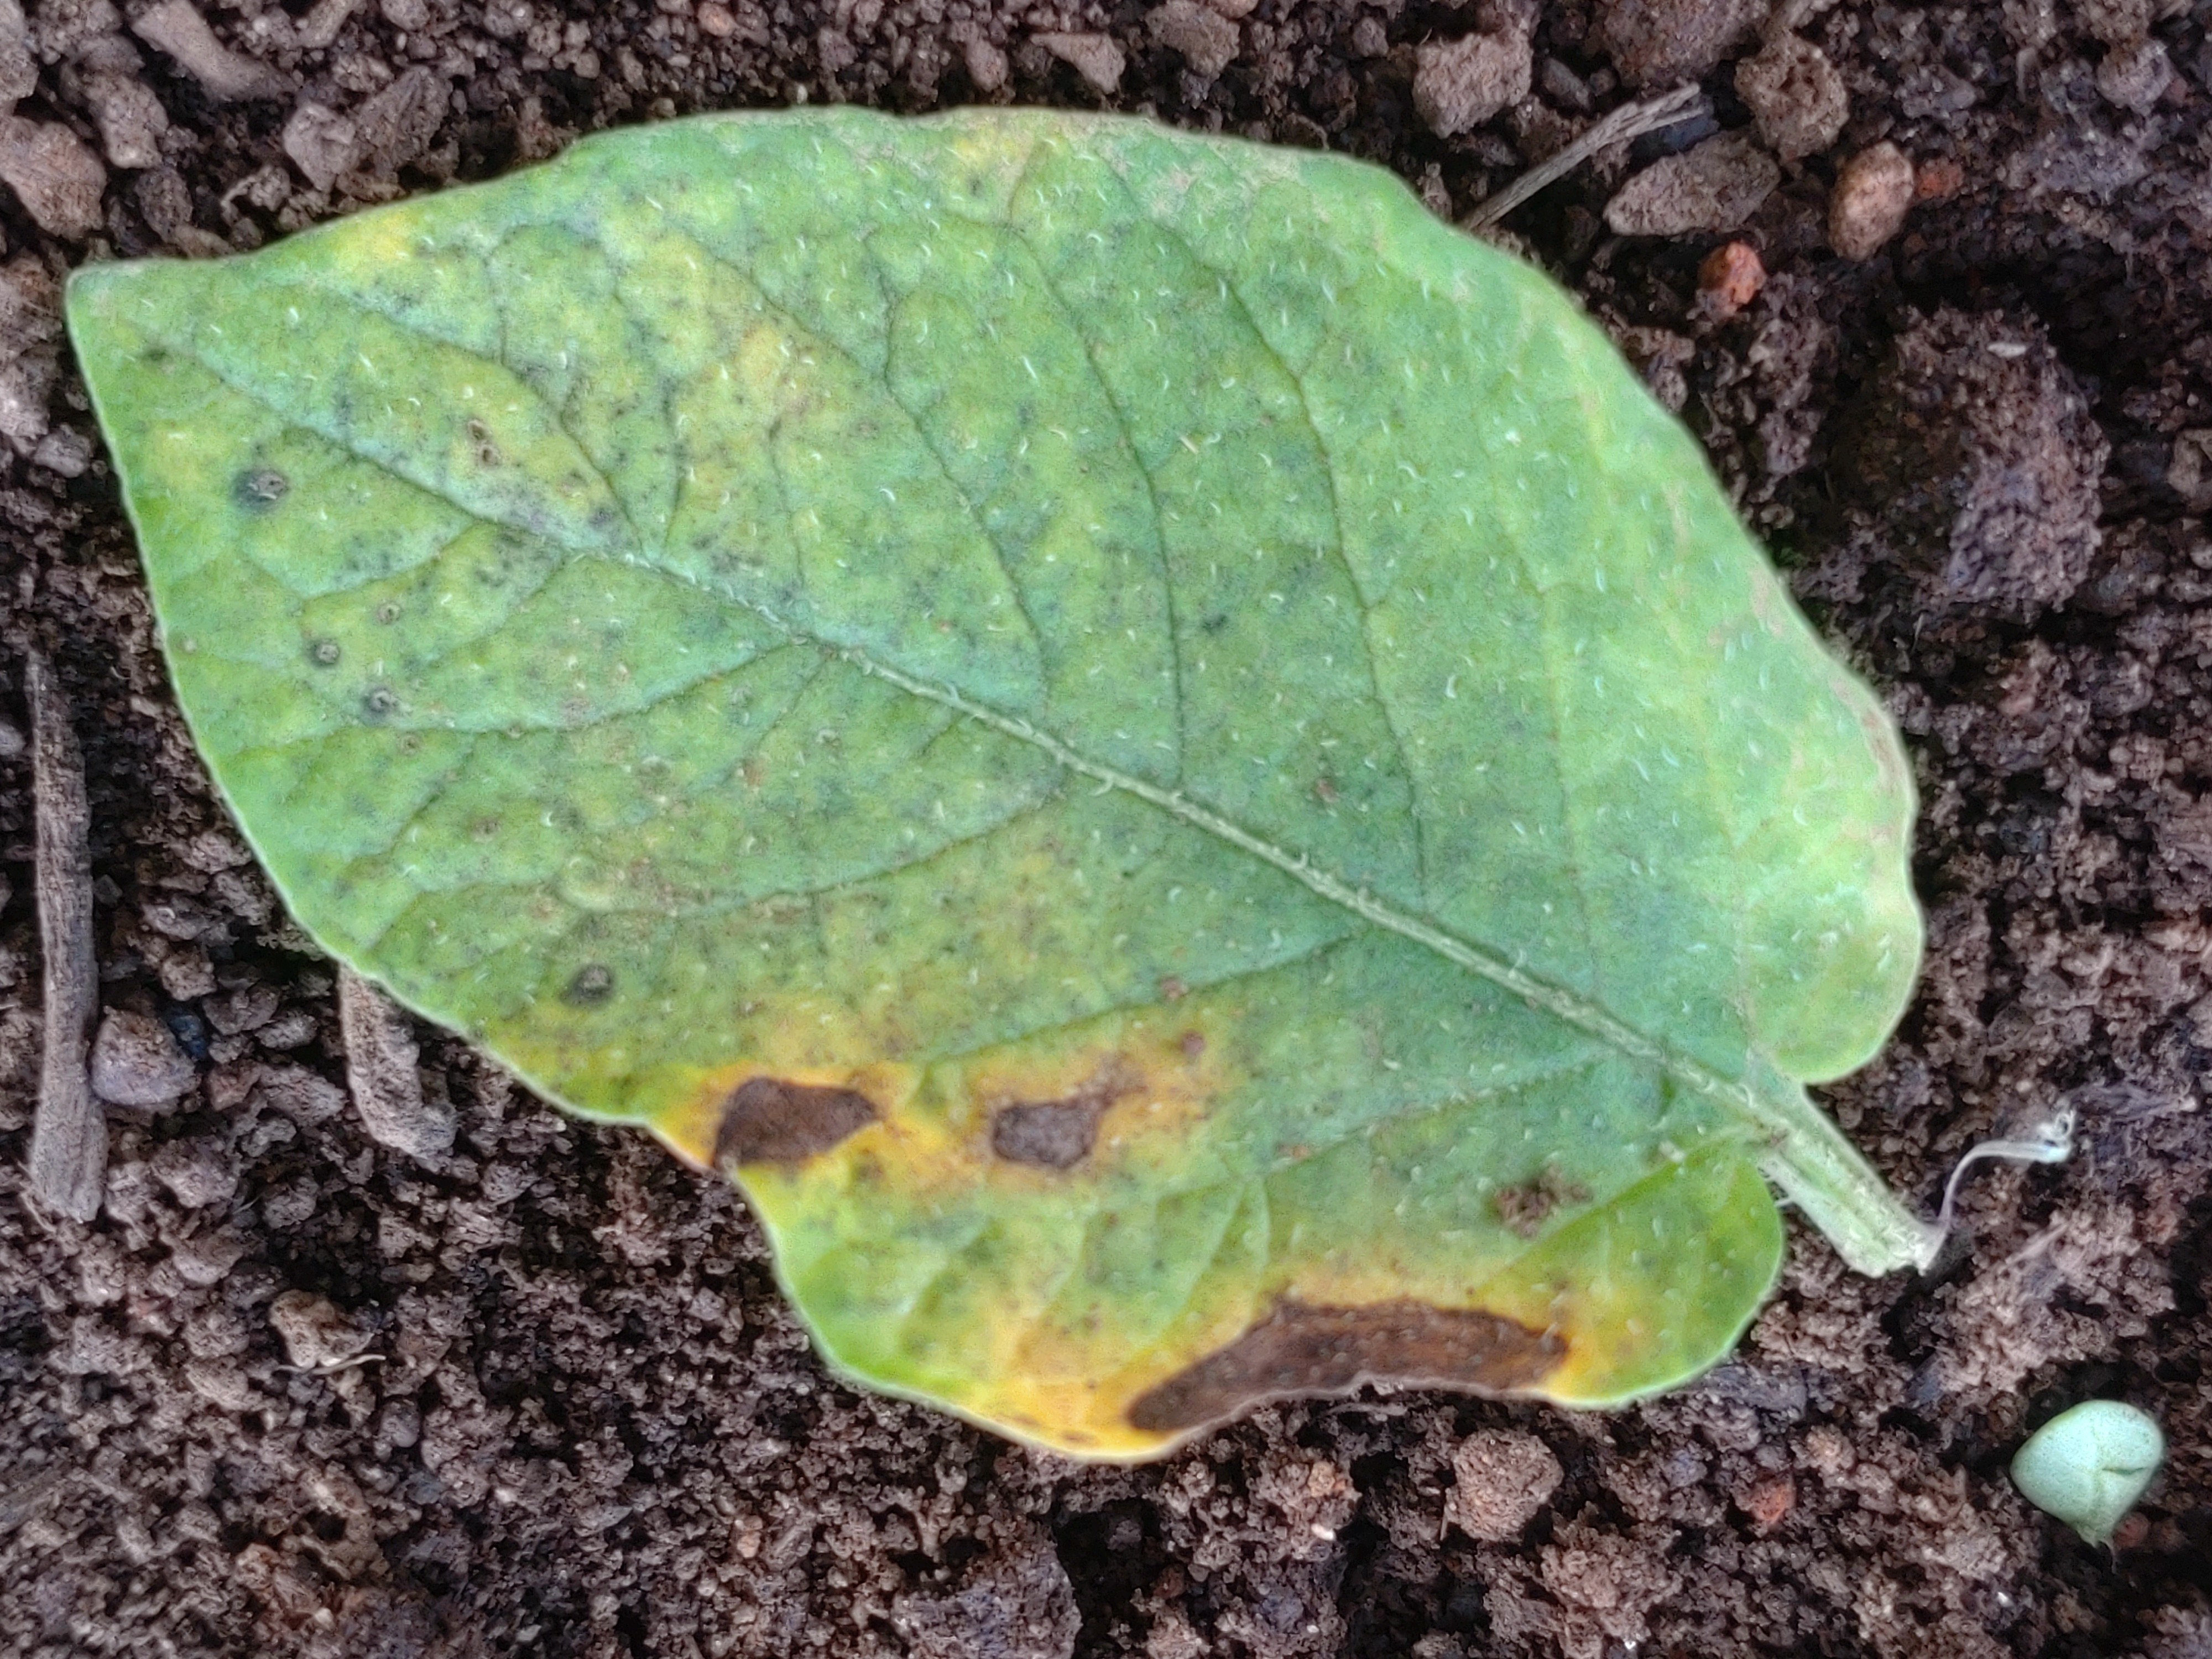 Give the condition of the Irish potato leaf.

late blight
